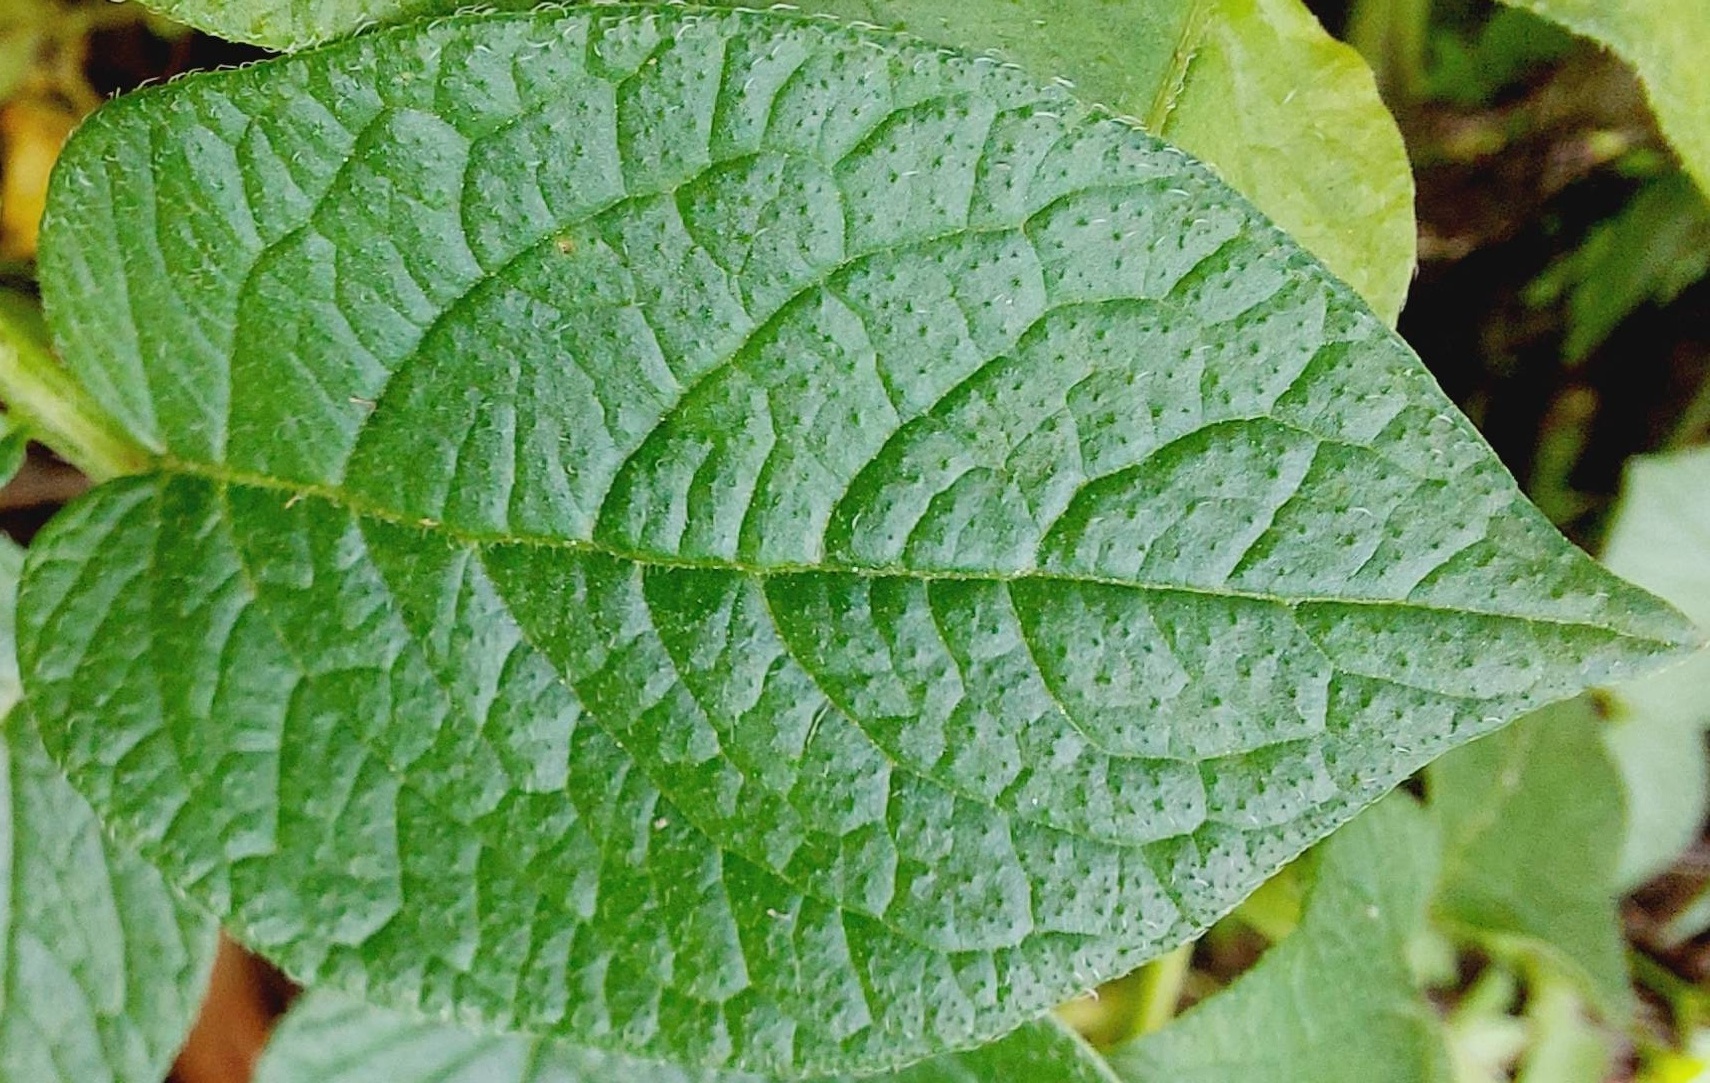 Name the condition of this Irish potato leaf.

healthy
